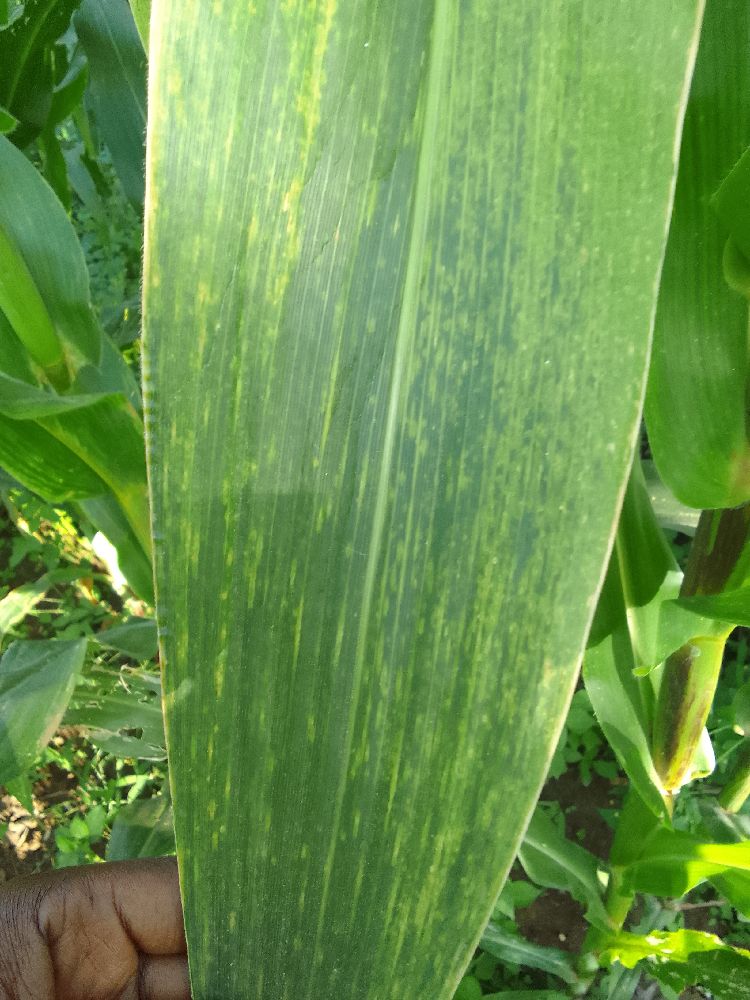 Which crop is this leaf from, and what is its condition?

maize, maize lethal necrosis
